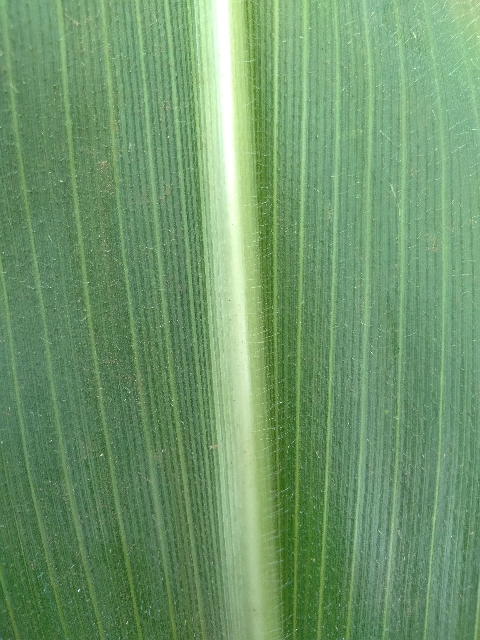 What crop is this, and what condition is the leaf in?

maize, healthy
